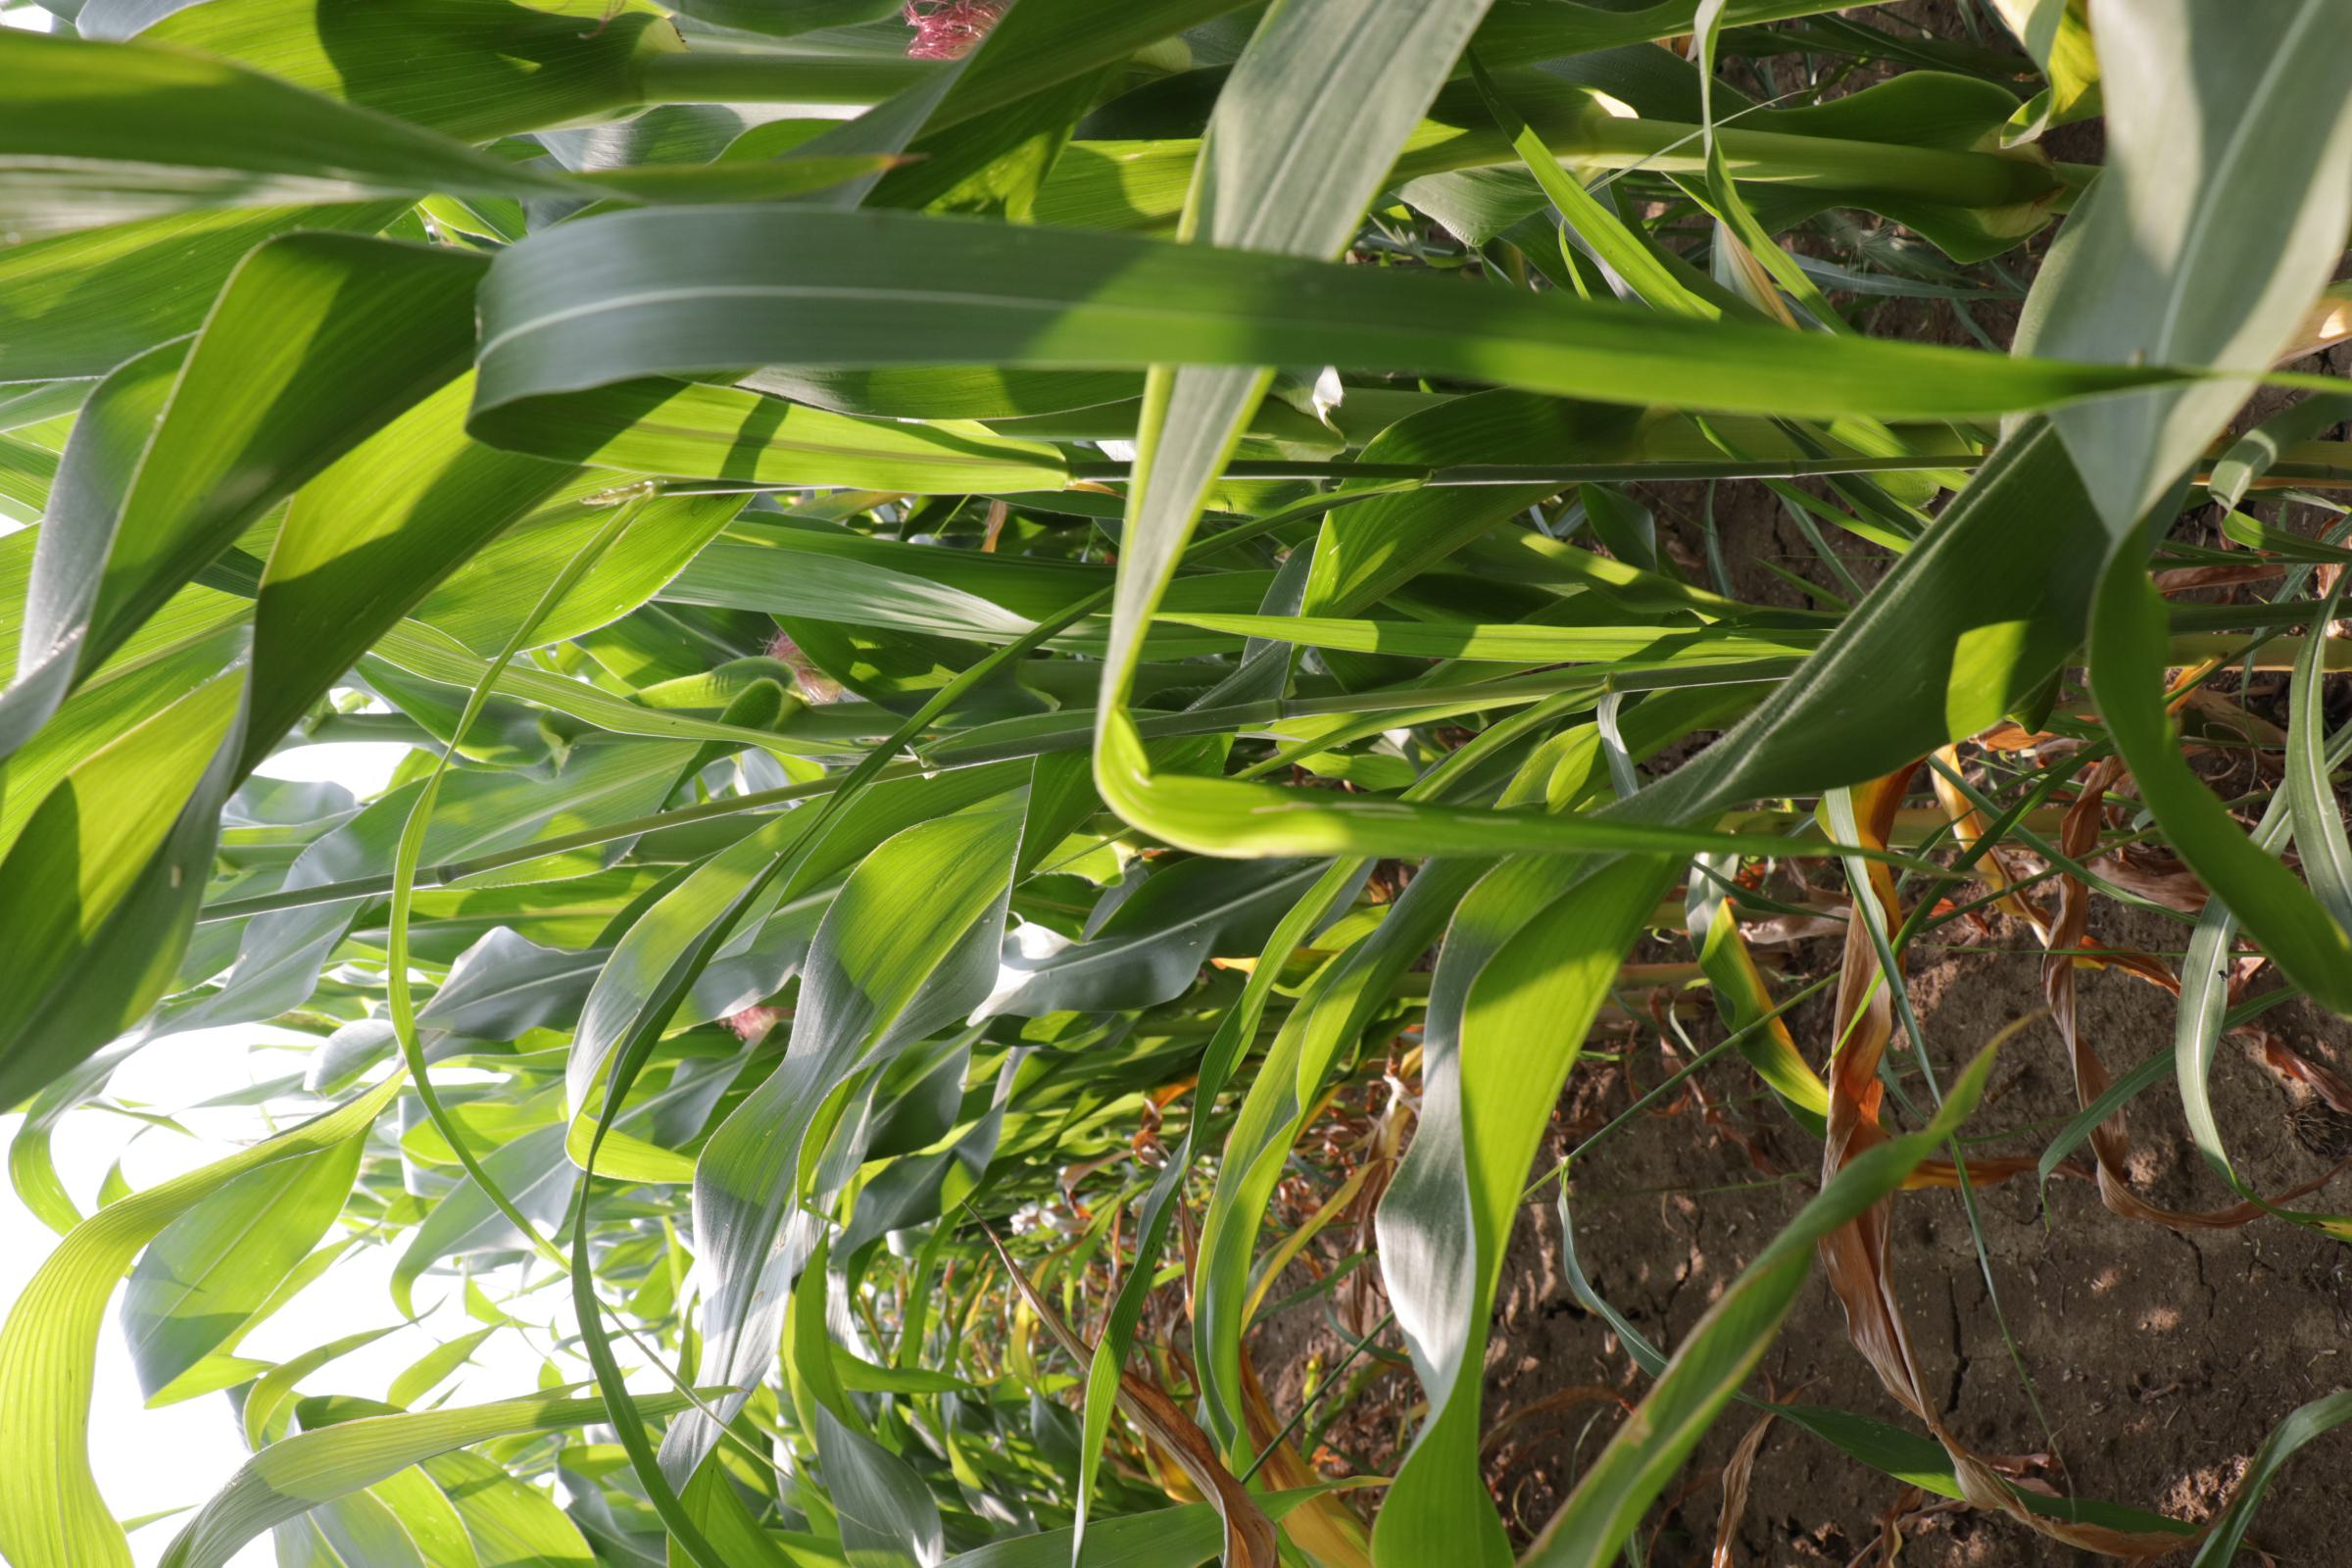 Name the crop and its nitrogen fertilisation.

maize, full nitrogen fertilisation
